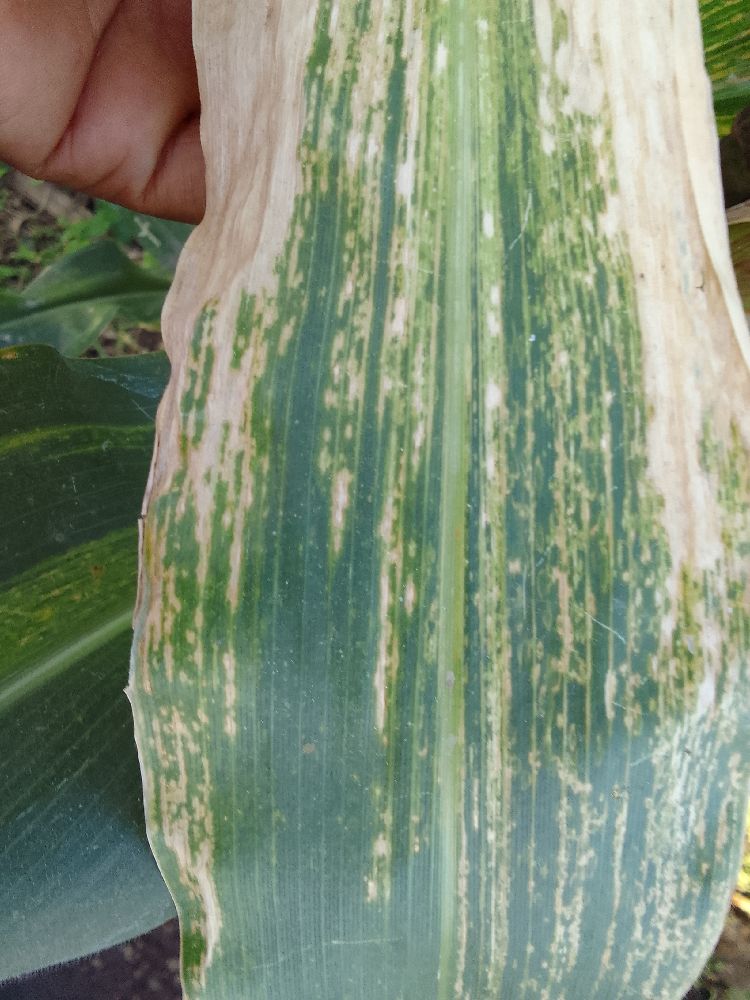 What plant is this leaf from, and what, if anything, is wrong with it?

maize, maize lethal necrosis
